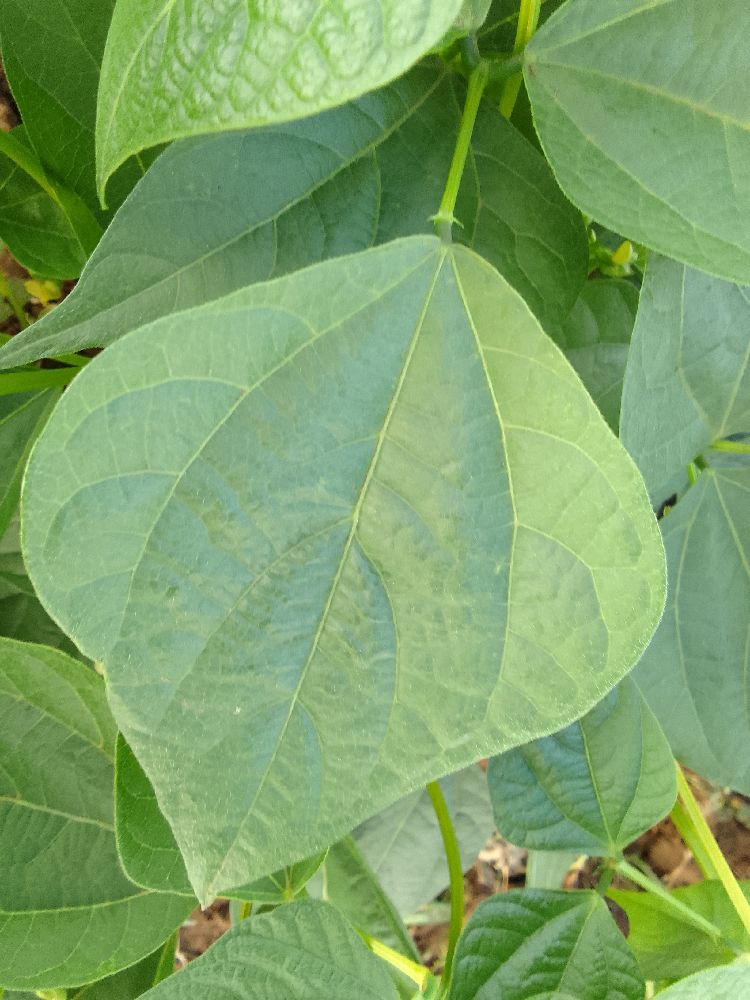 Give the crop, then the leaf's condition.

common bean, healthy
